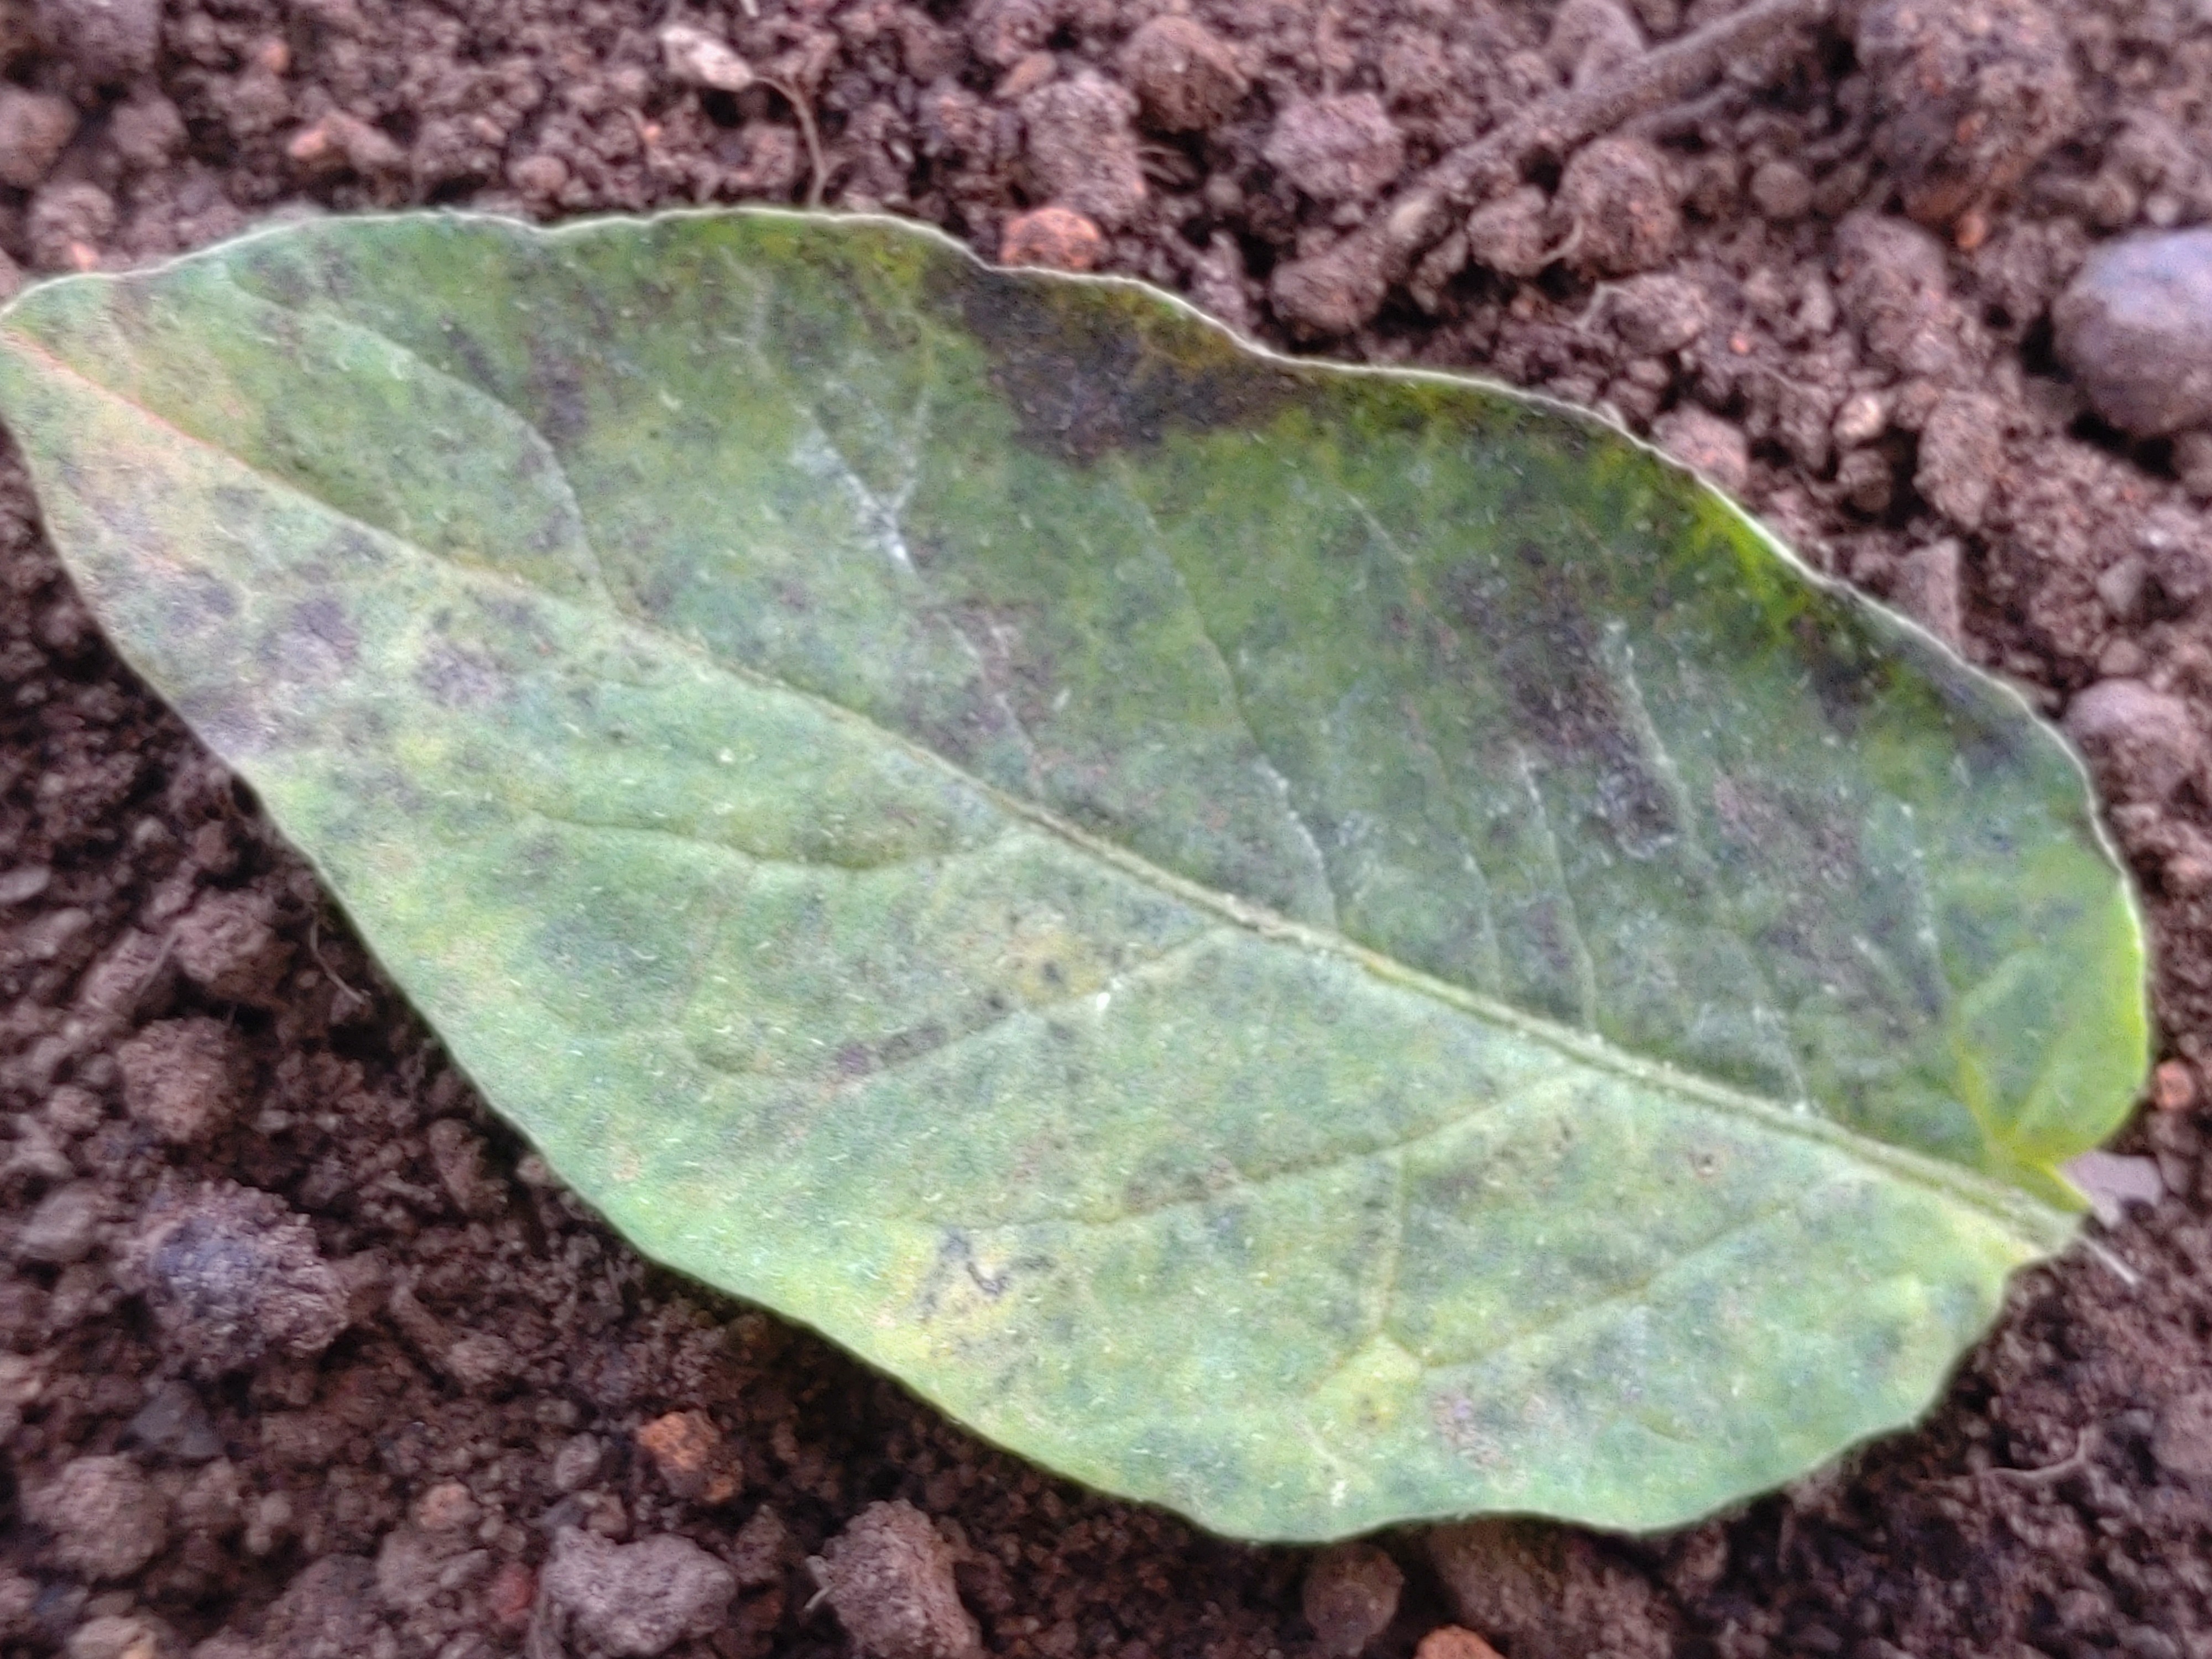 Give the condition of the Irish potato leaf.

late blight
